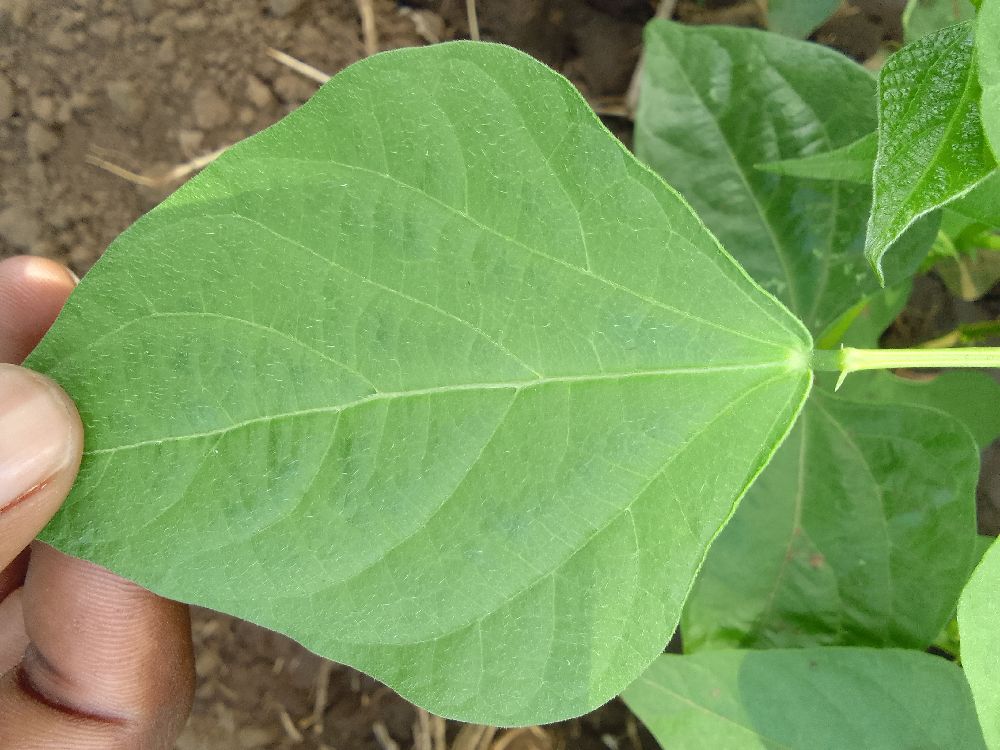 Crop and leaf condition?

common bean, healthy
